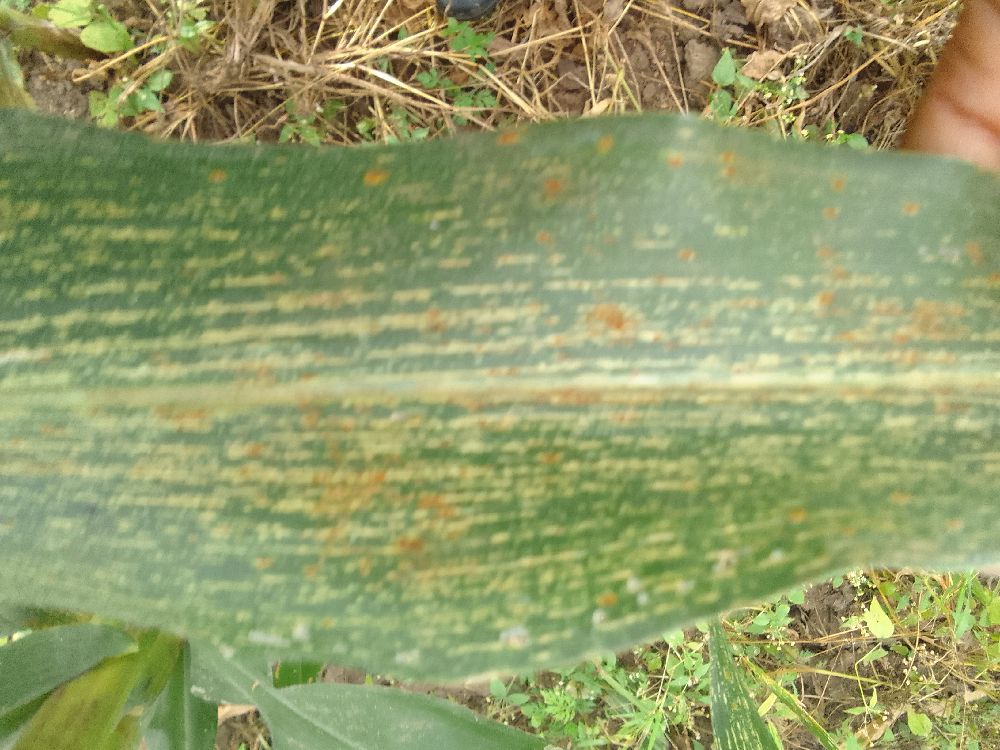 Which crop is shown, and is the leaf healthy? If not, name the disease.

maize, maize streak virus
